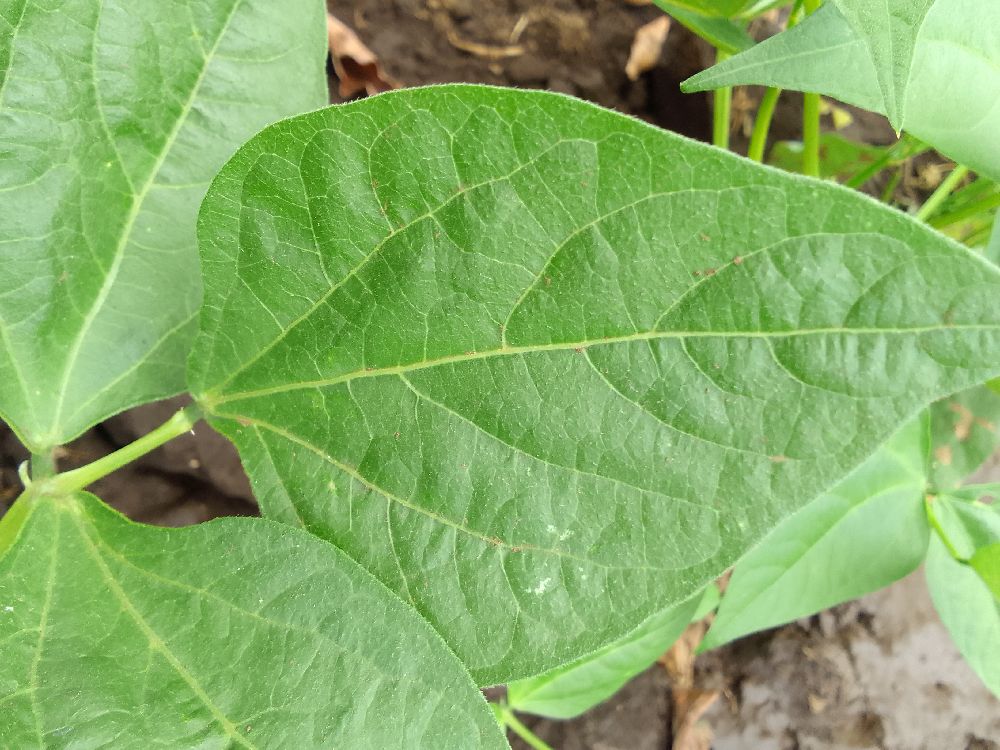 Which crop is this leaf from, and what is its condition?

common bean, healthy
